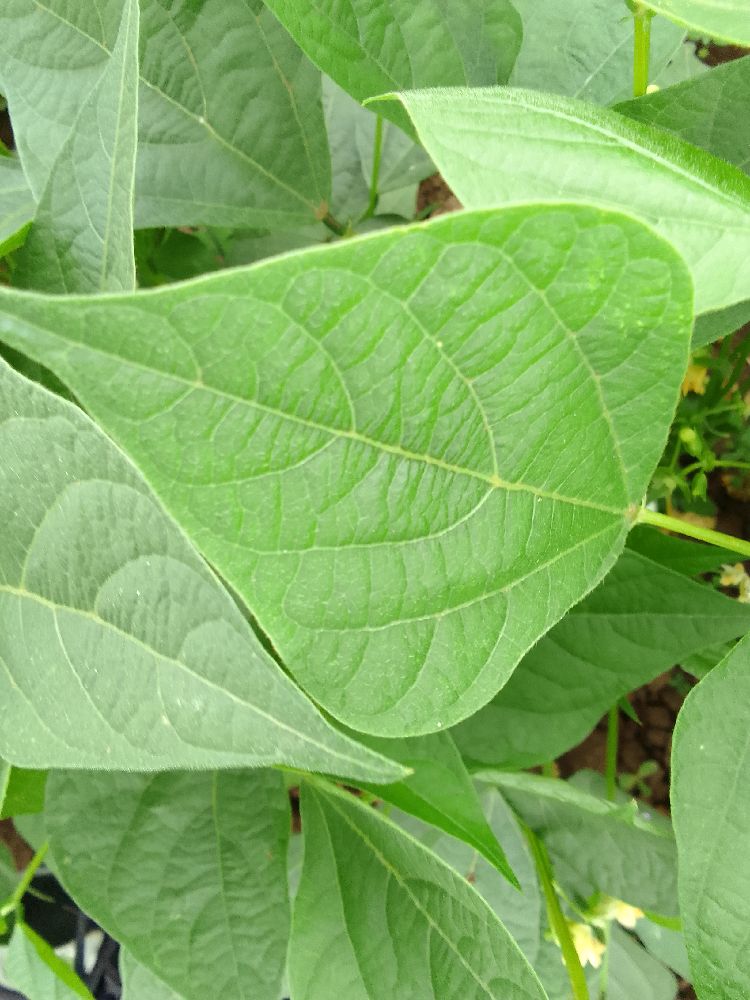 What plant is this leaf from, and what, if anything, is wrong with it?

common bean, healthy
